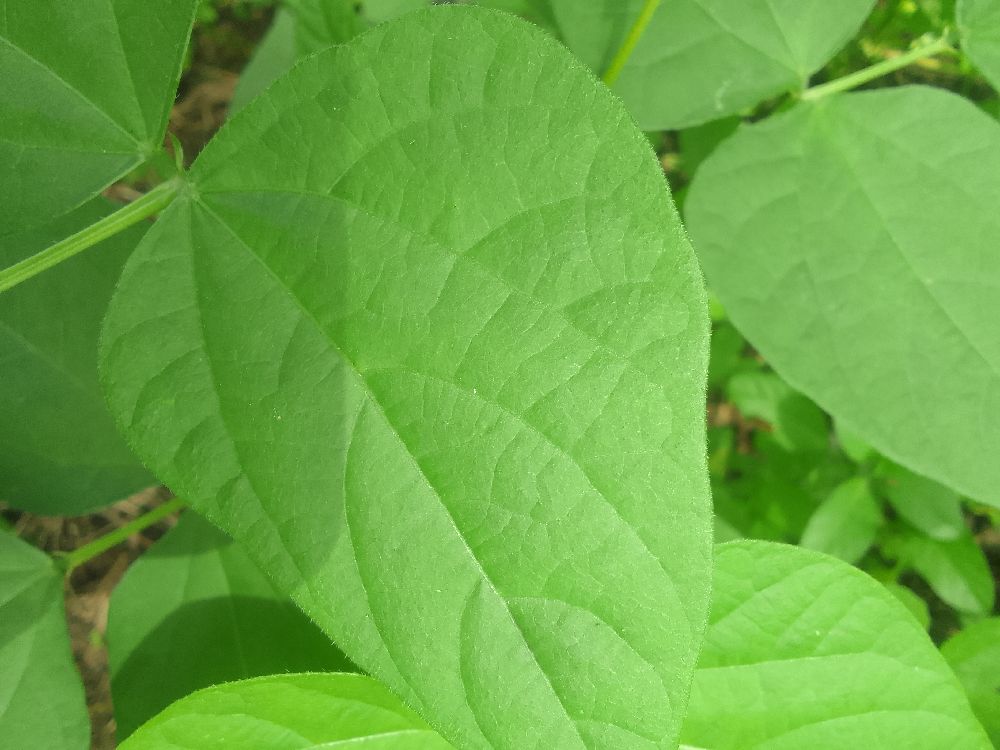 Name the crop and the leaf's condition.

common bean, healthy
